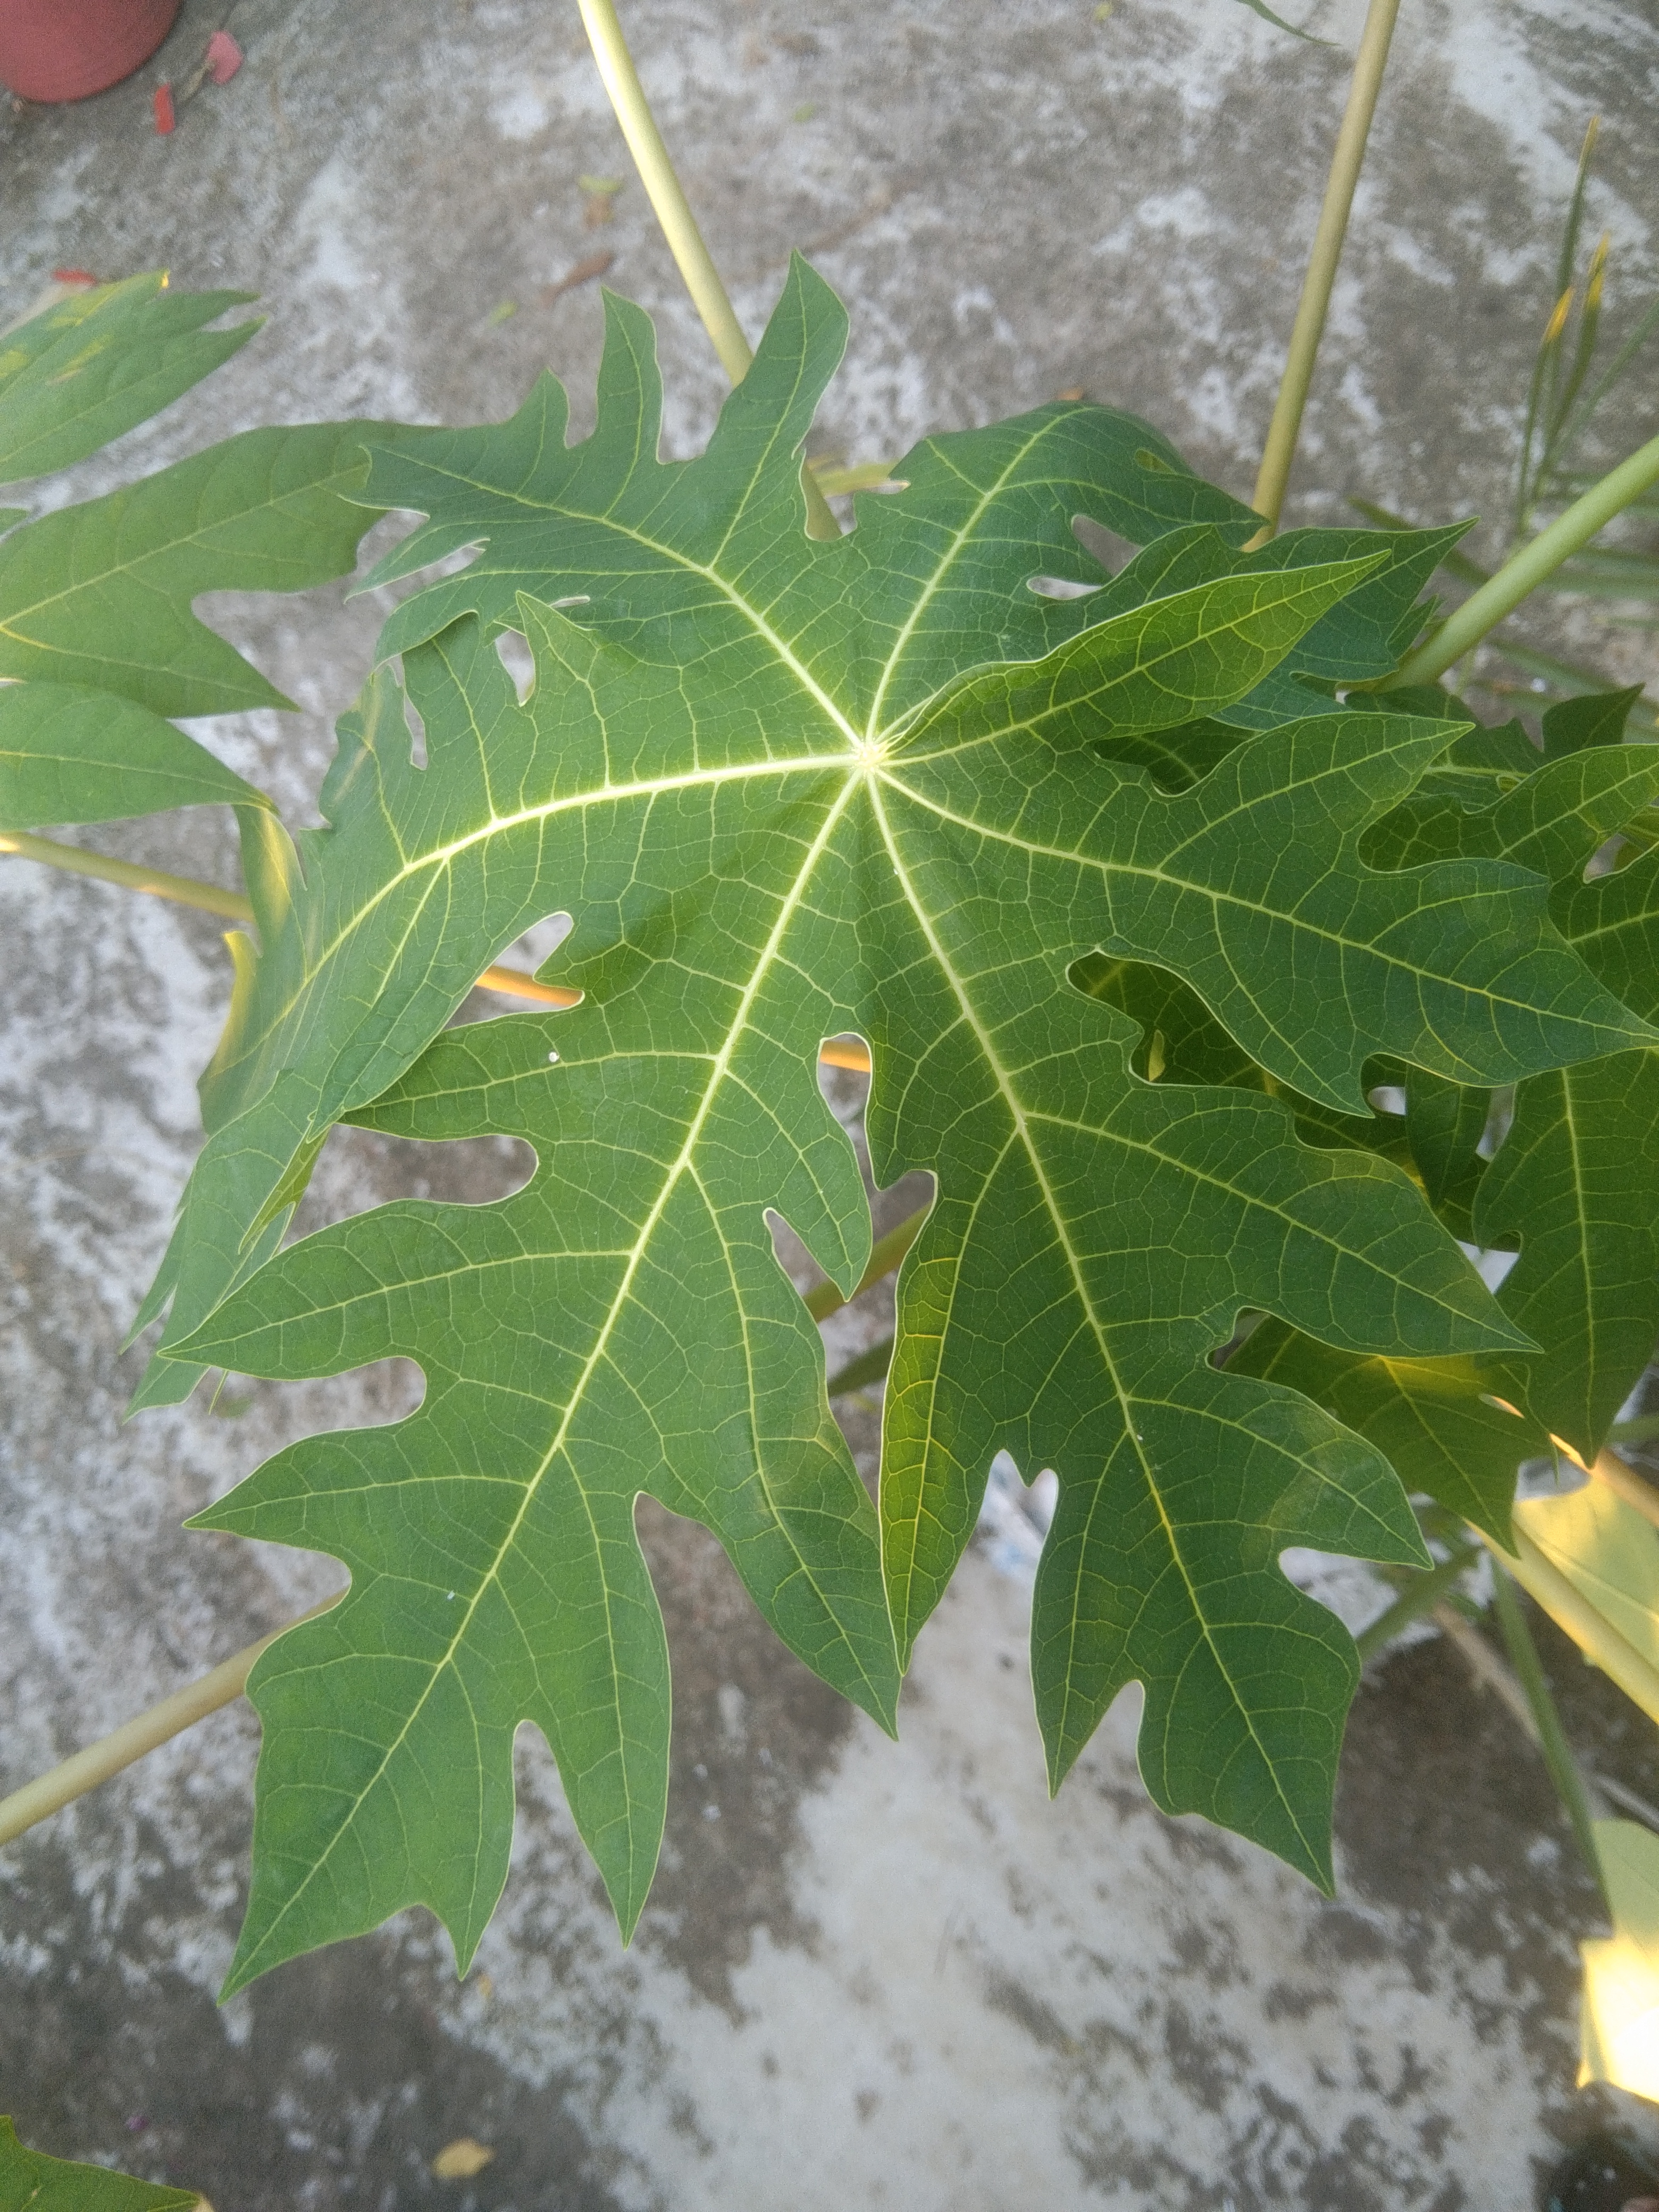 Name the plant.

papaya
